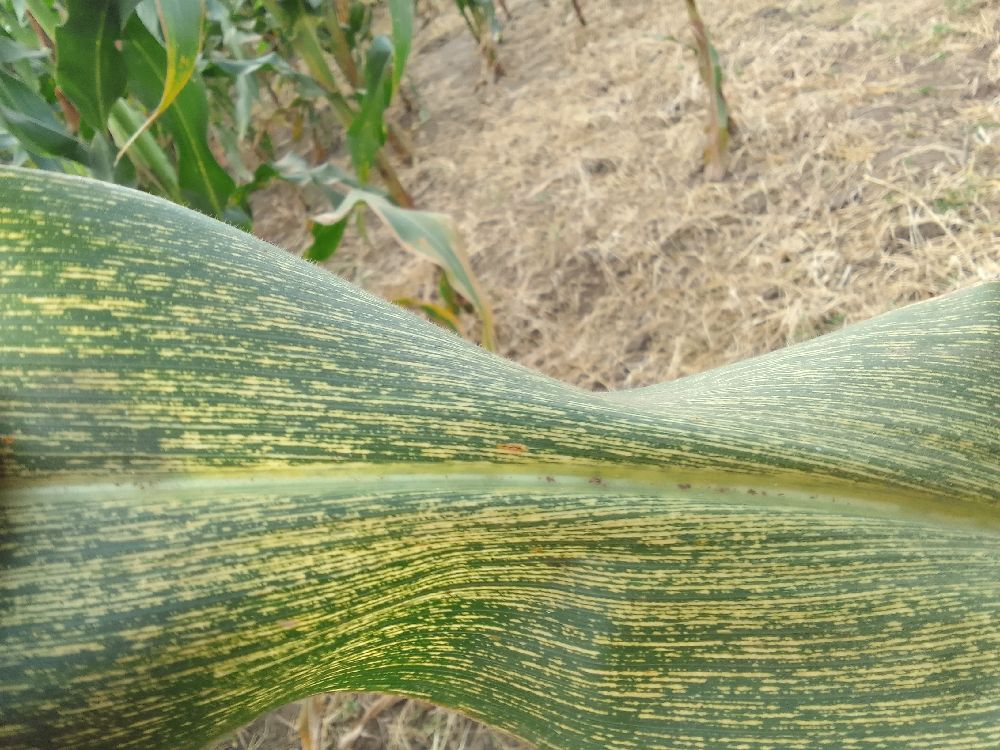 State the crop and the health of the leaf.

maize, maize streak virus
